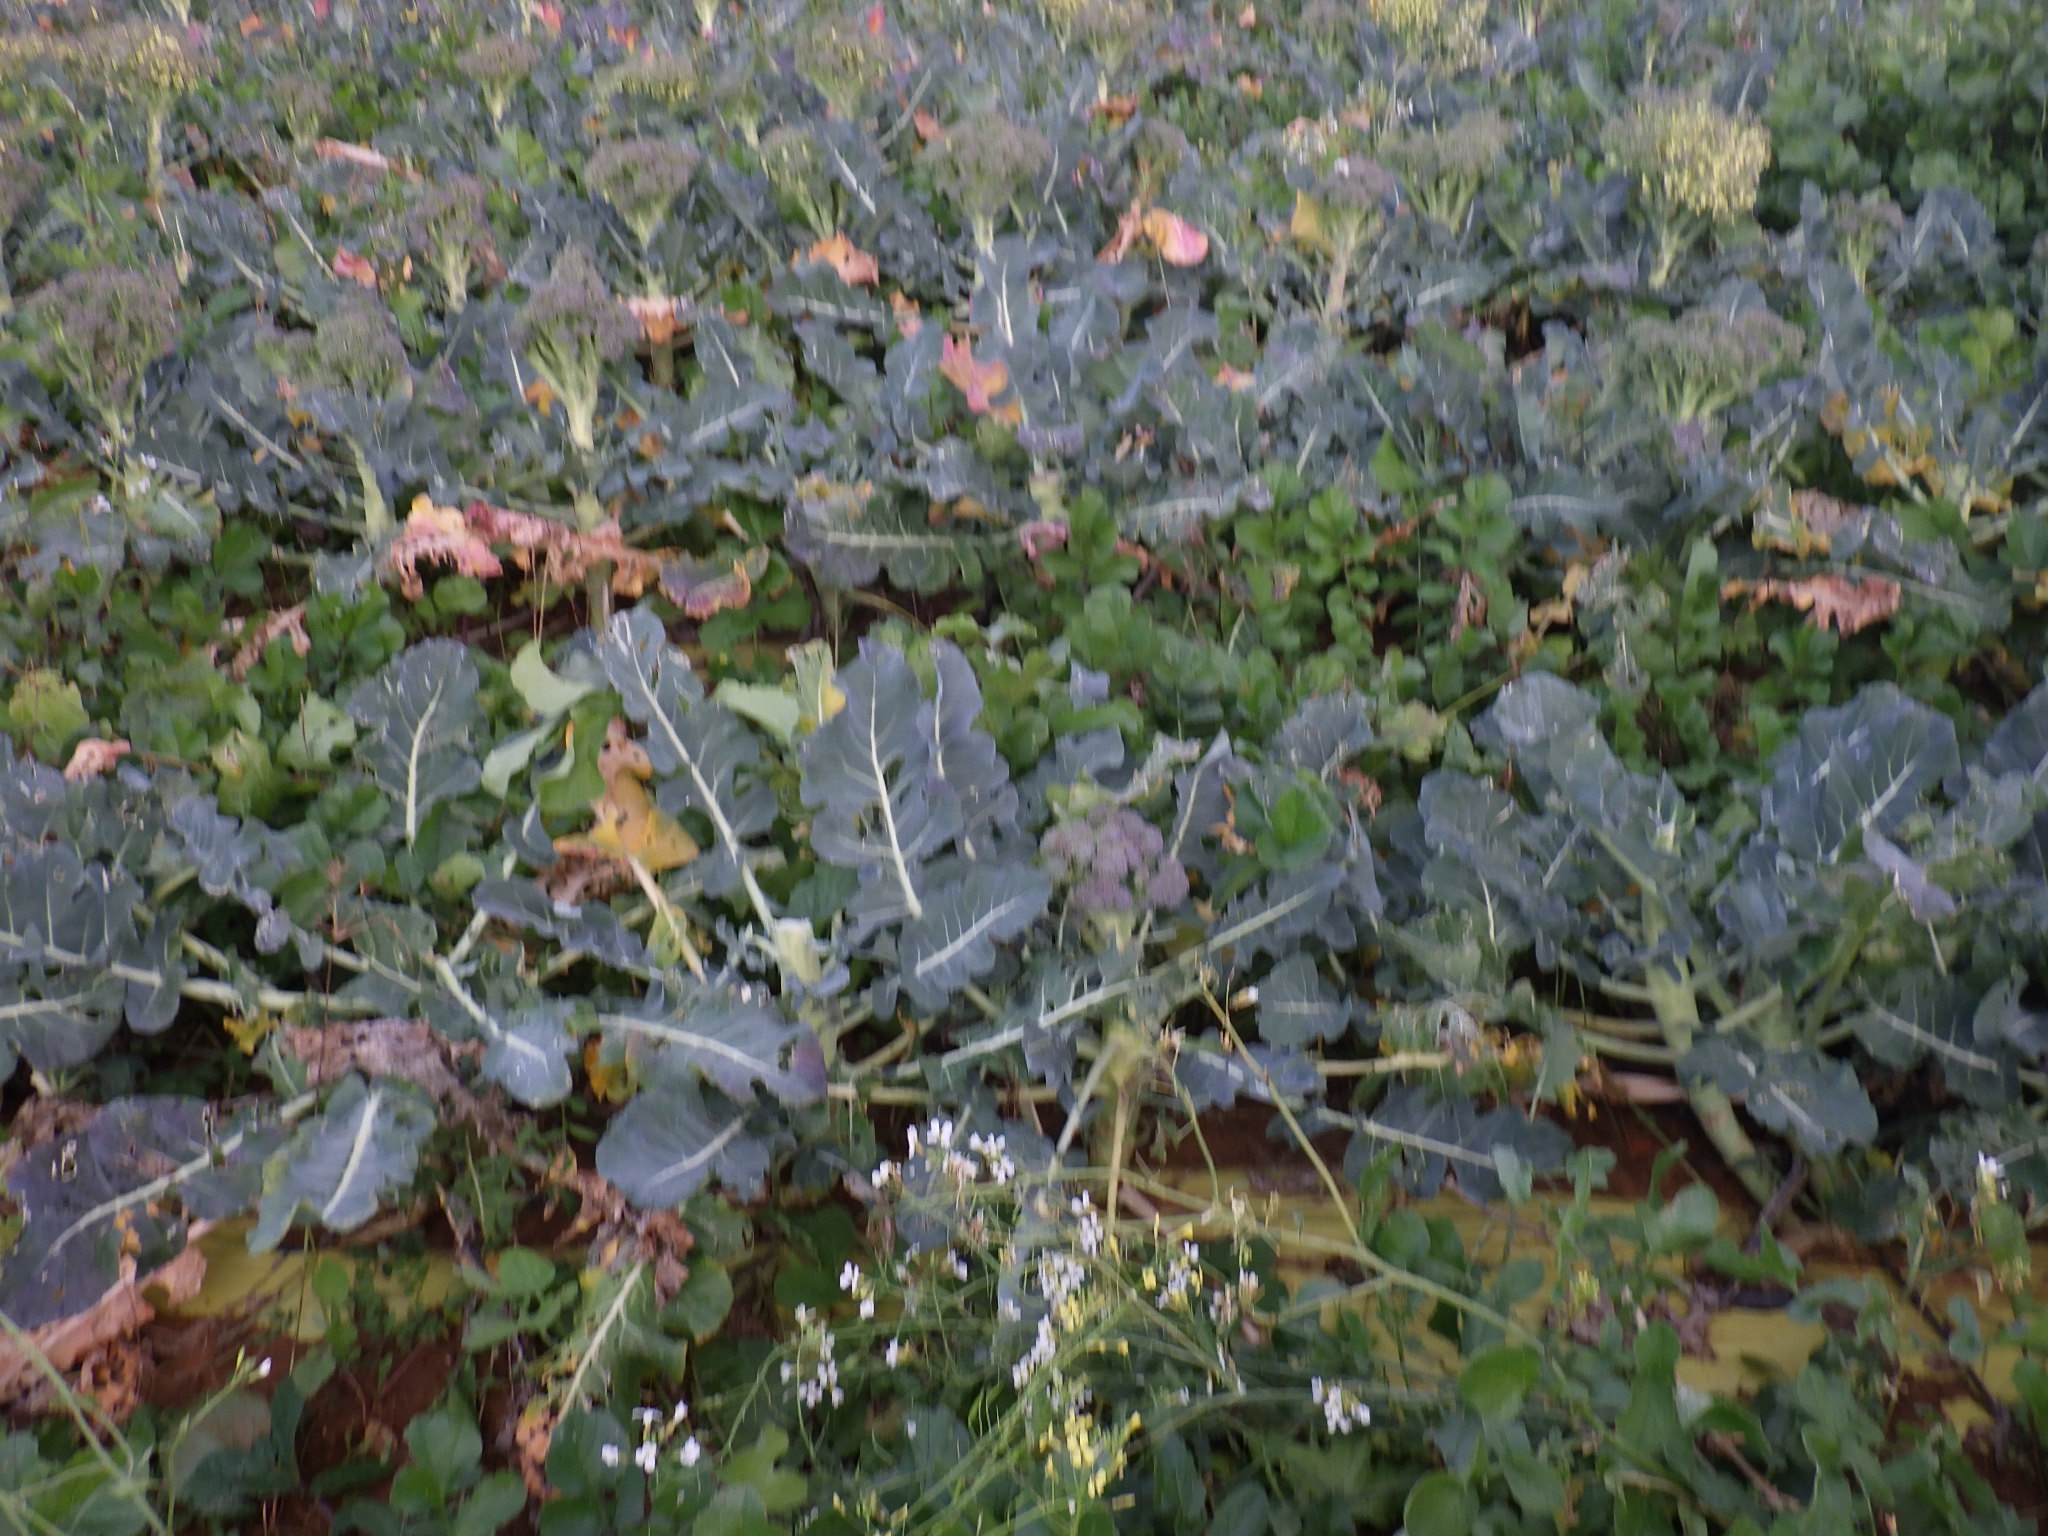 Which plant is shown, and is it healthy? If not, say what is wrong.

broccoli, healthy
